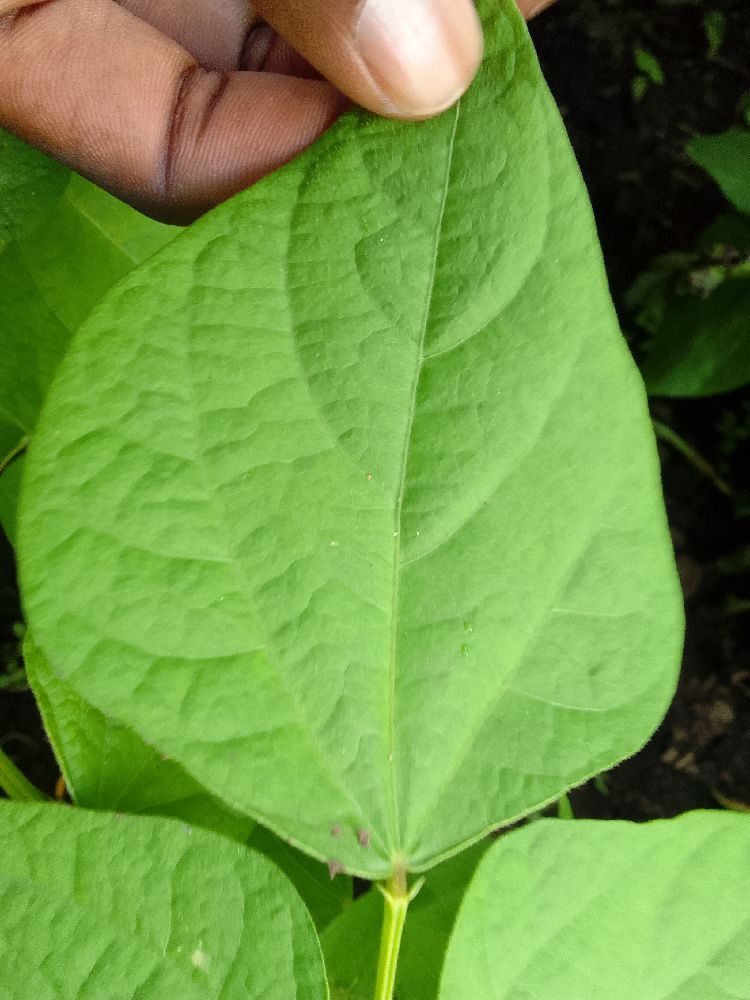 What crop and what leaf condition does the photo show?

common bean, healthy
